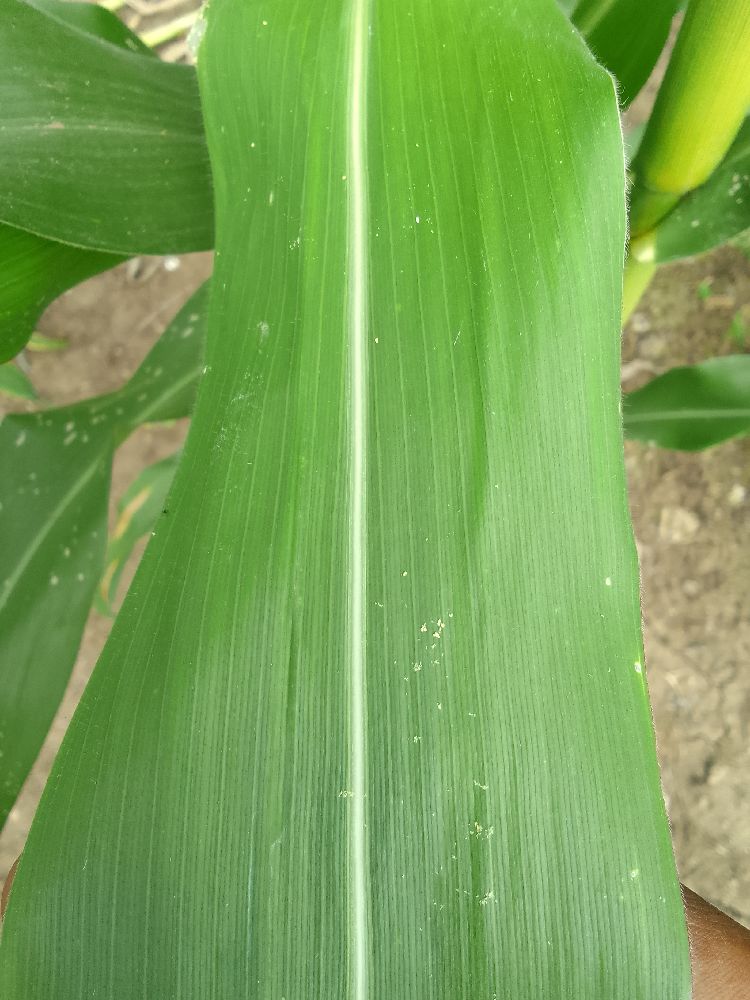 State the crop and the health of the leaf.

maize, healthy
